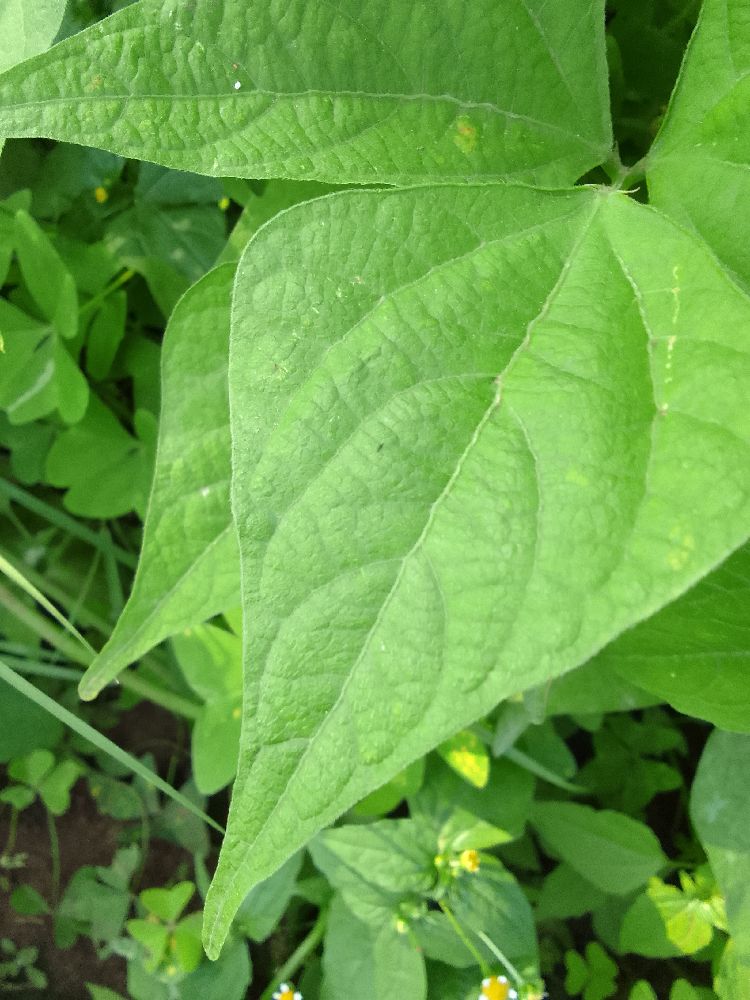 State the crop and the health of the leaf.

common bean, healthy
